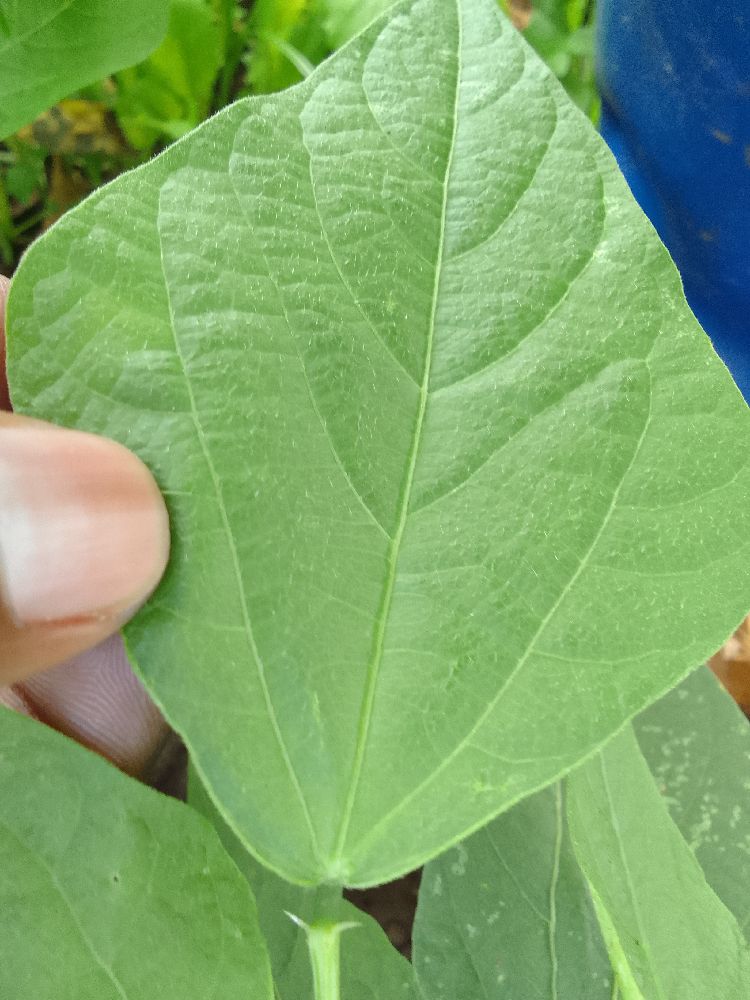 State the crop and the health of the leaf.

common bean, healthy
